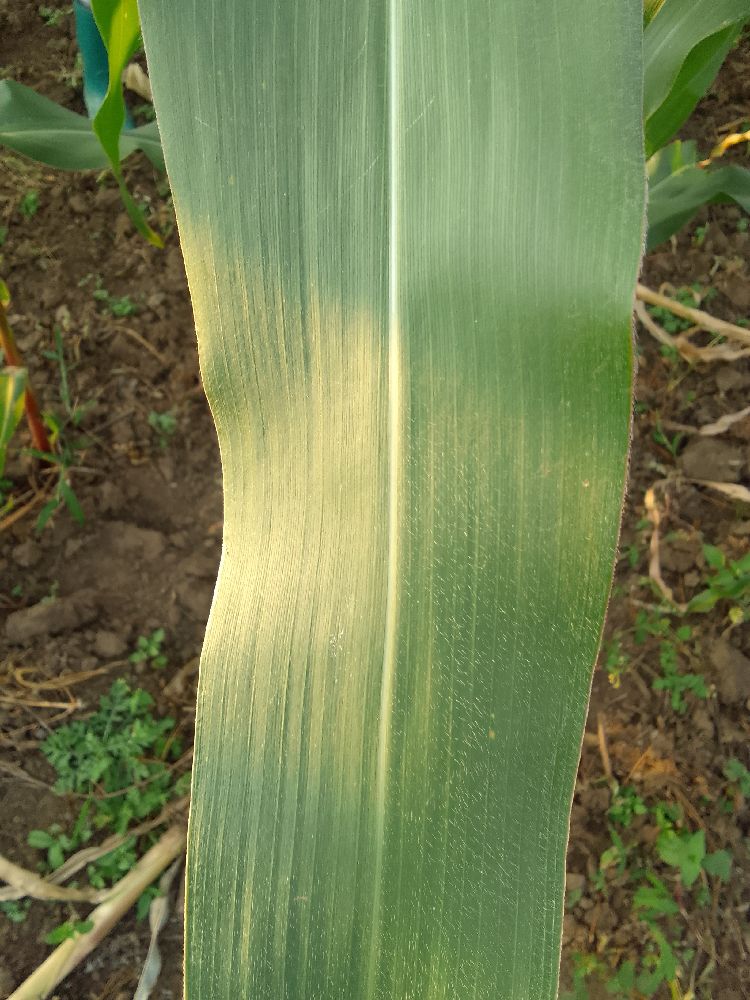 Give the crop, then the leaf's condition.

maize, healthy
